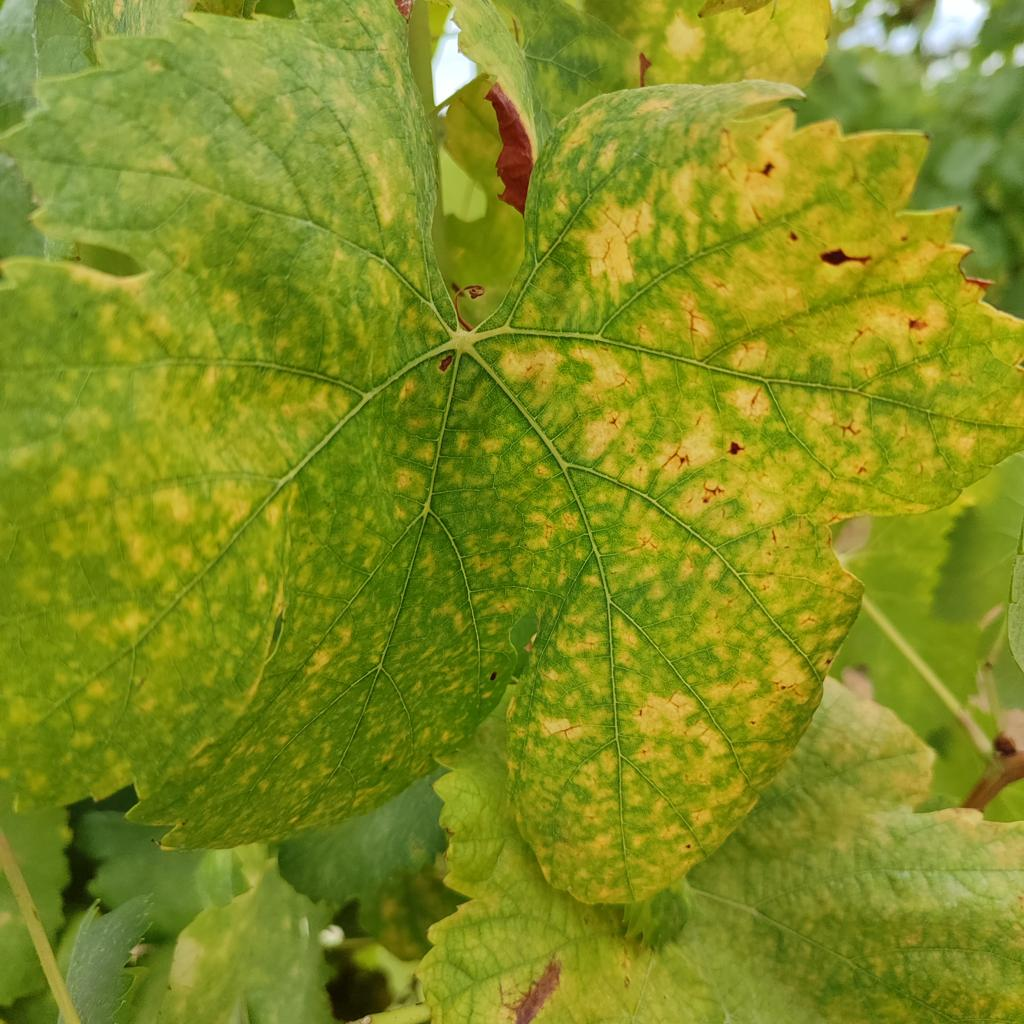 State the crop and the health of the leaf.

grapevine, esca complex
